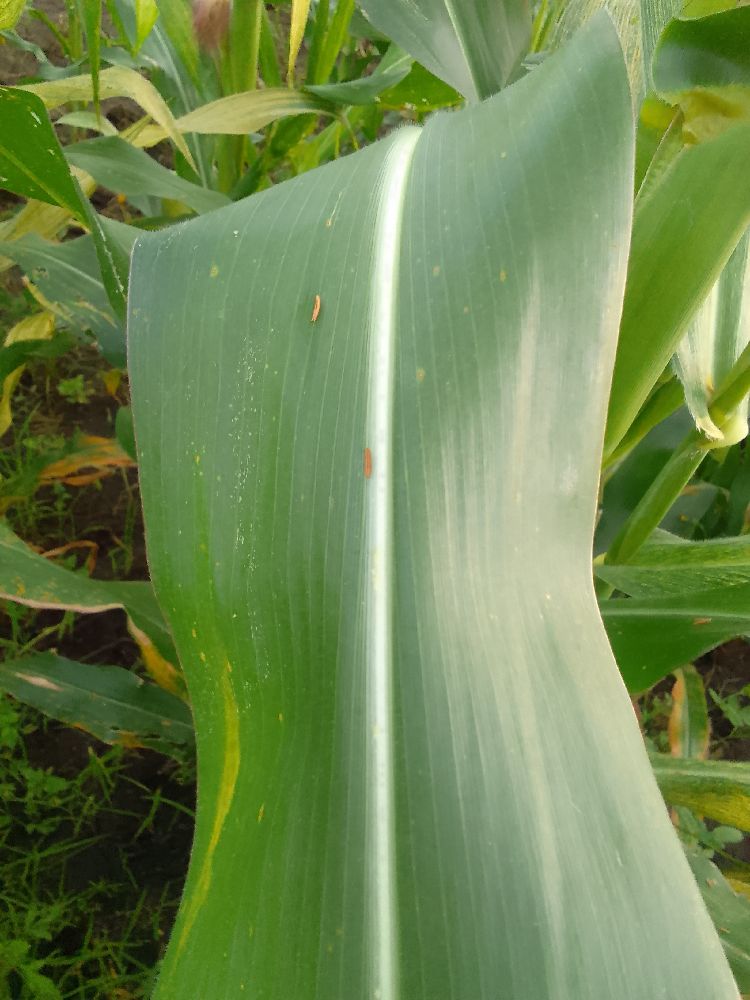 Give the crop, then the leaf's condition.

maize, healthy
